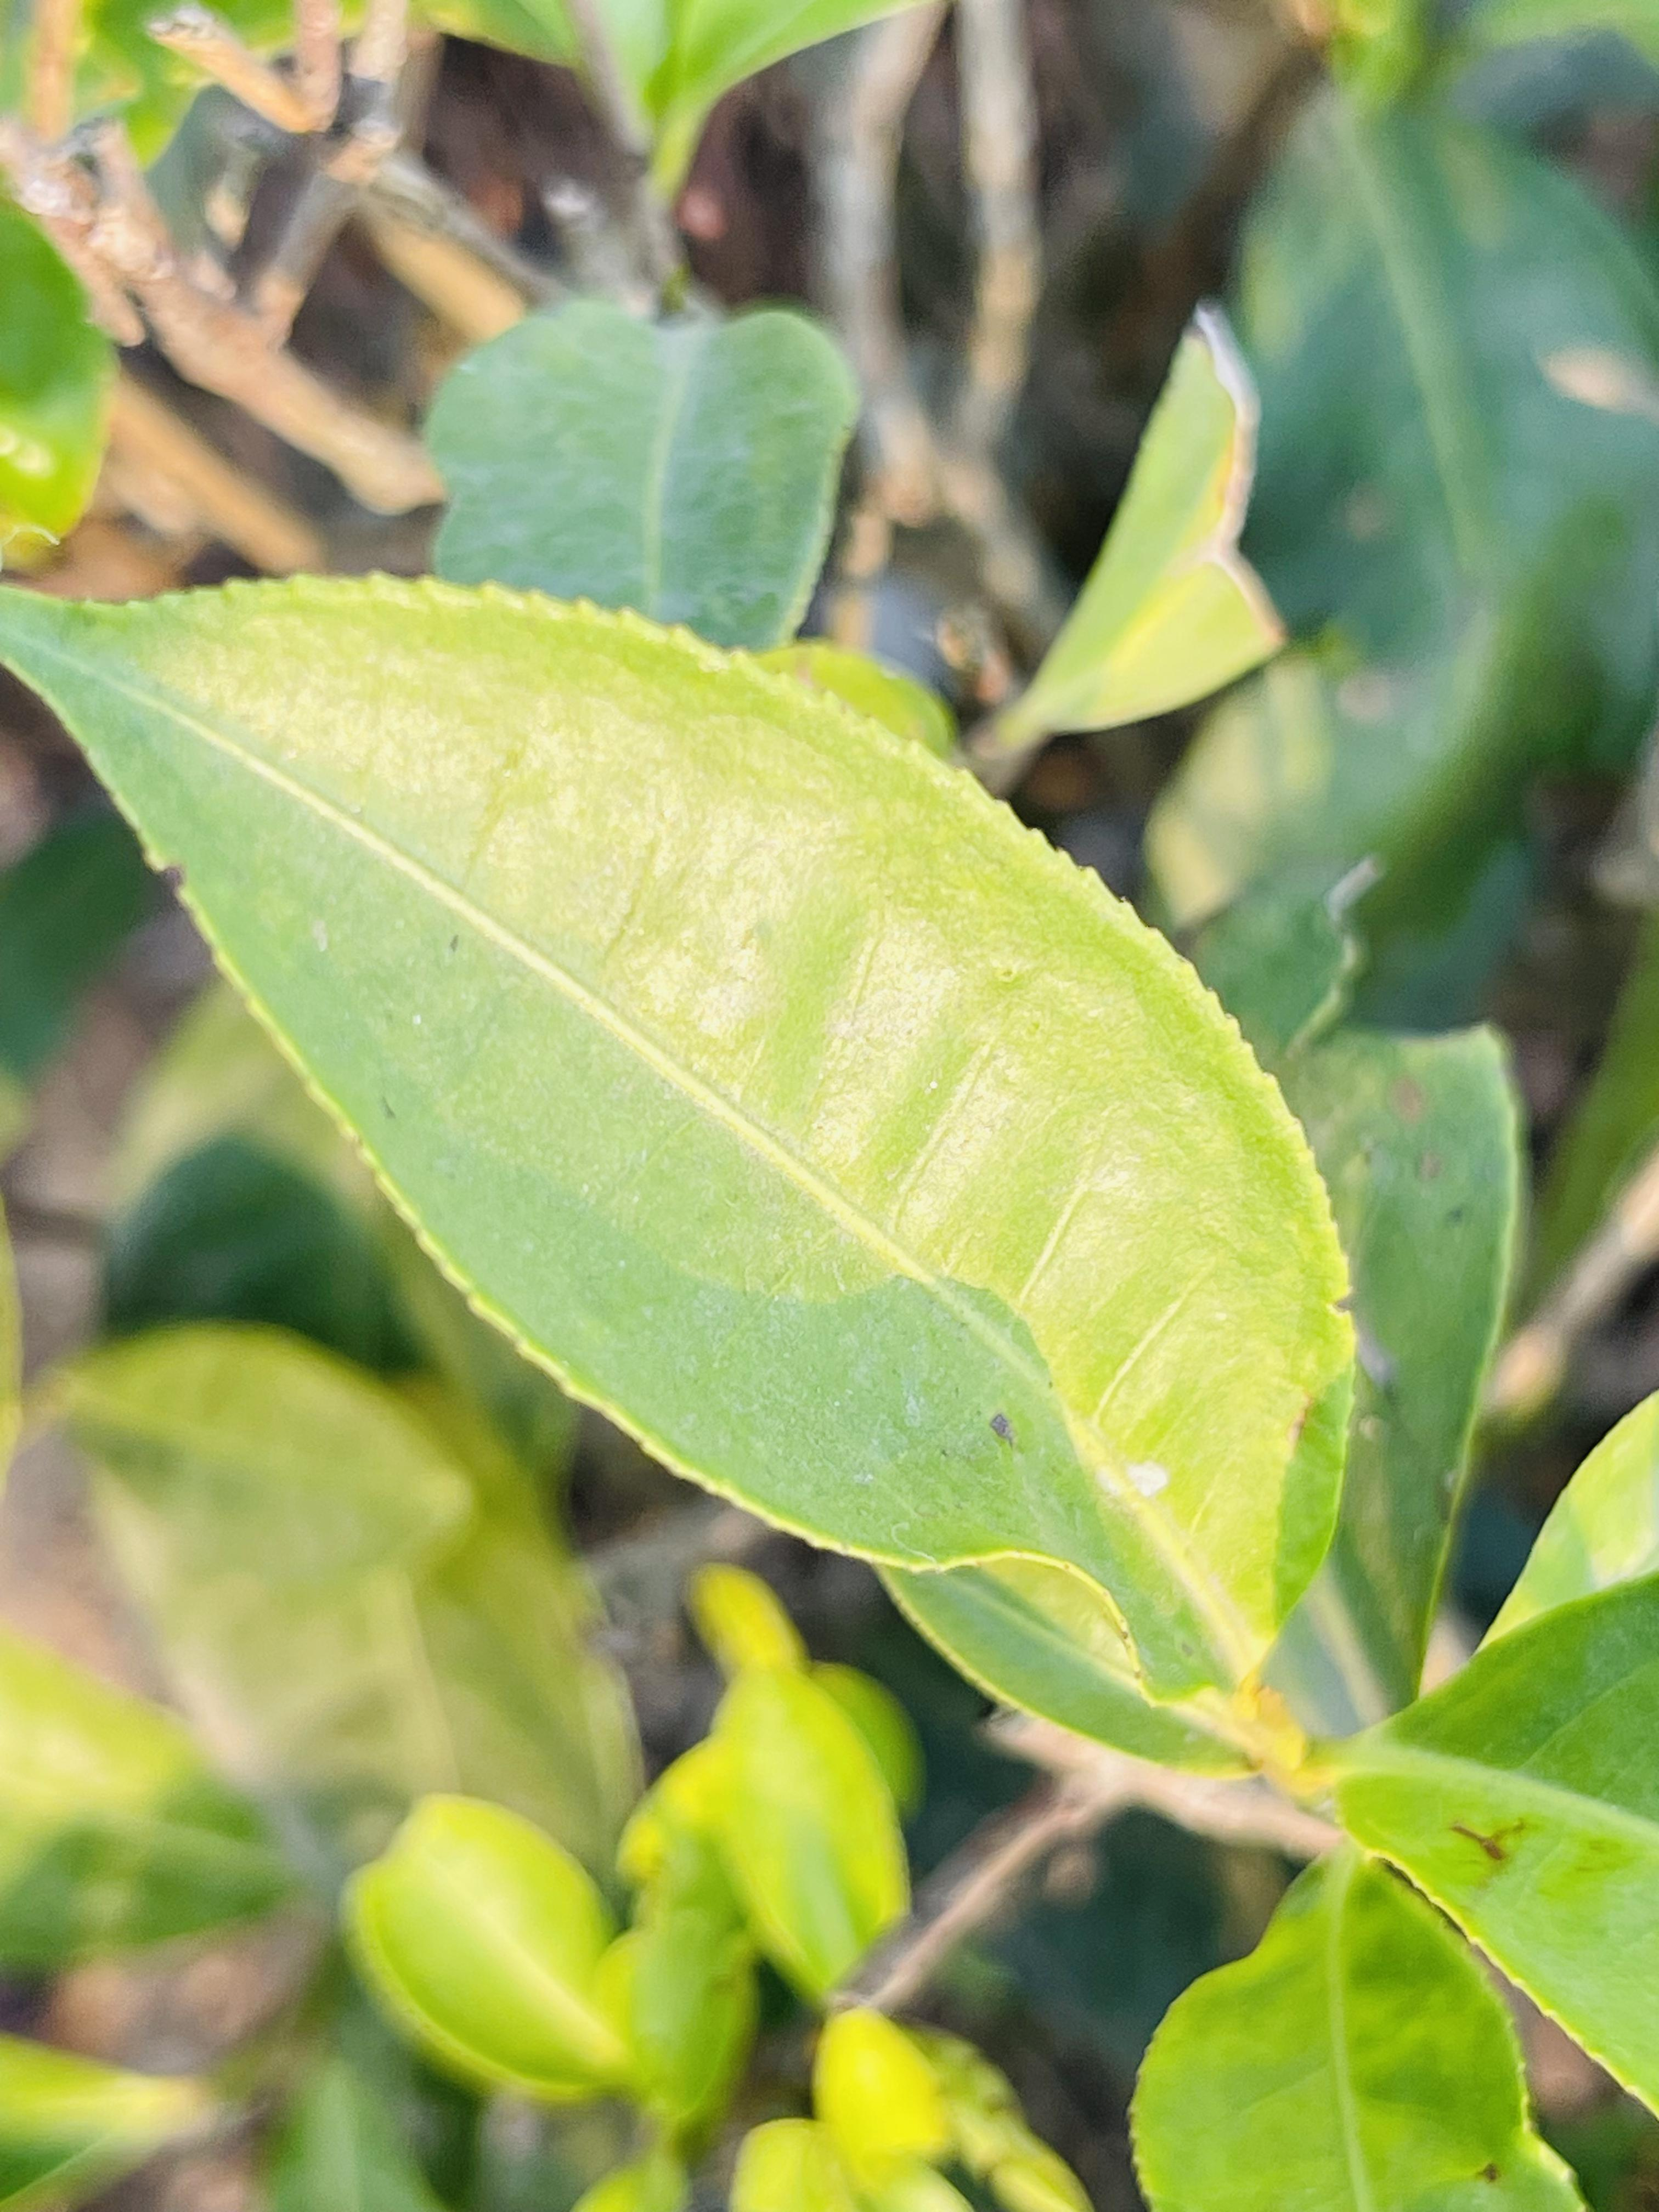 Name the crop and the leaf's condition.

tea, healthy leaf
